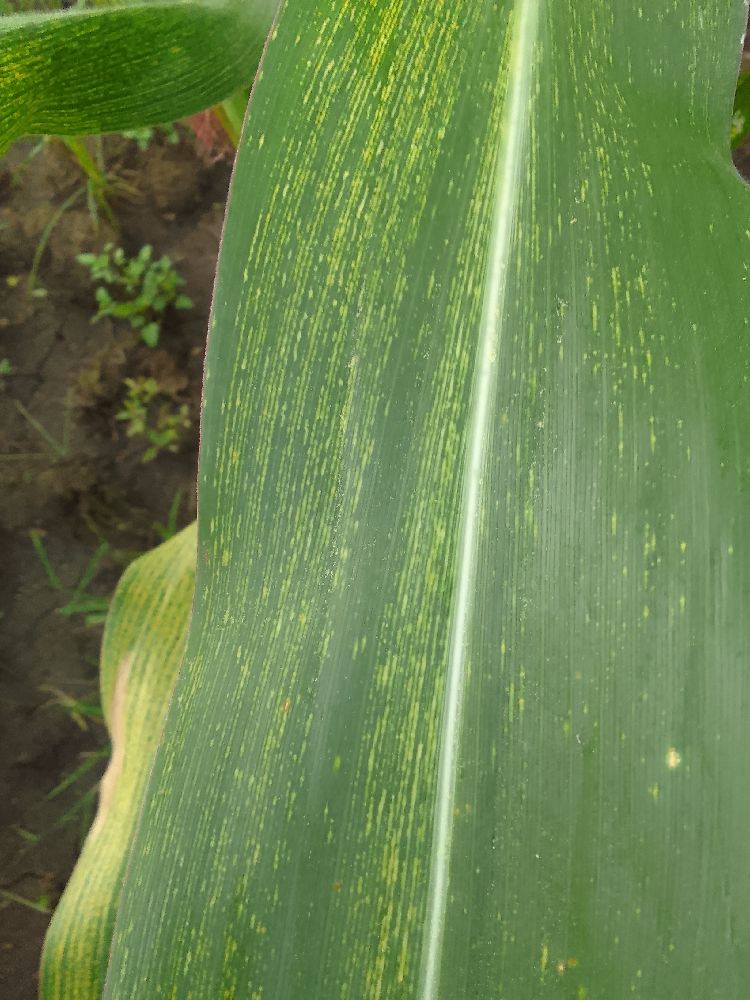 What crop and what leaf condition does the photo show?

maize, maize streak virus
